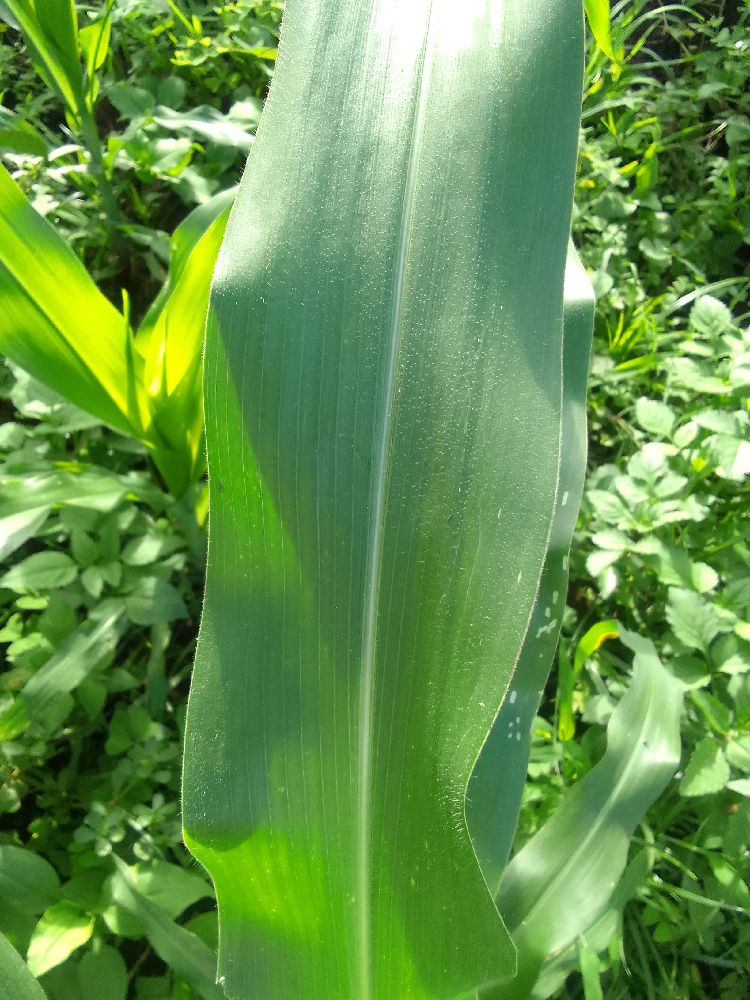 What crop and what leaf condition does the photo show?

maize, healthy
